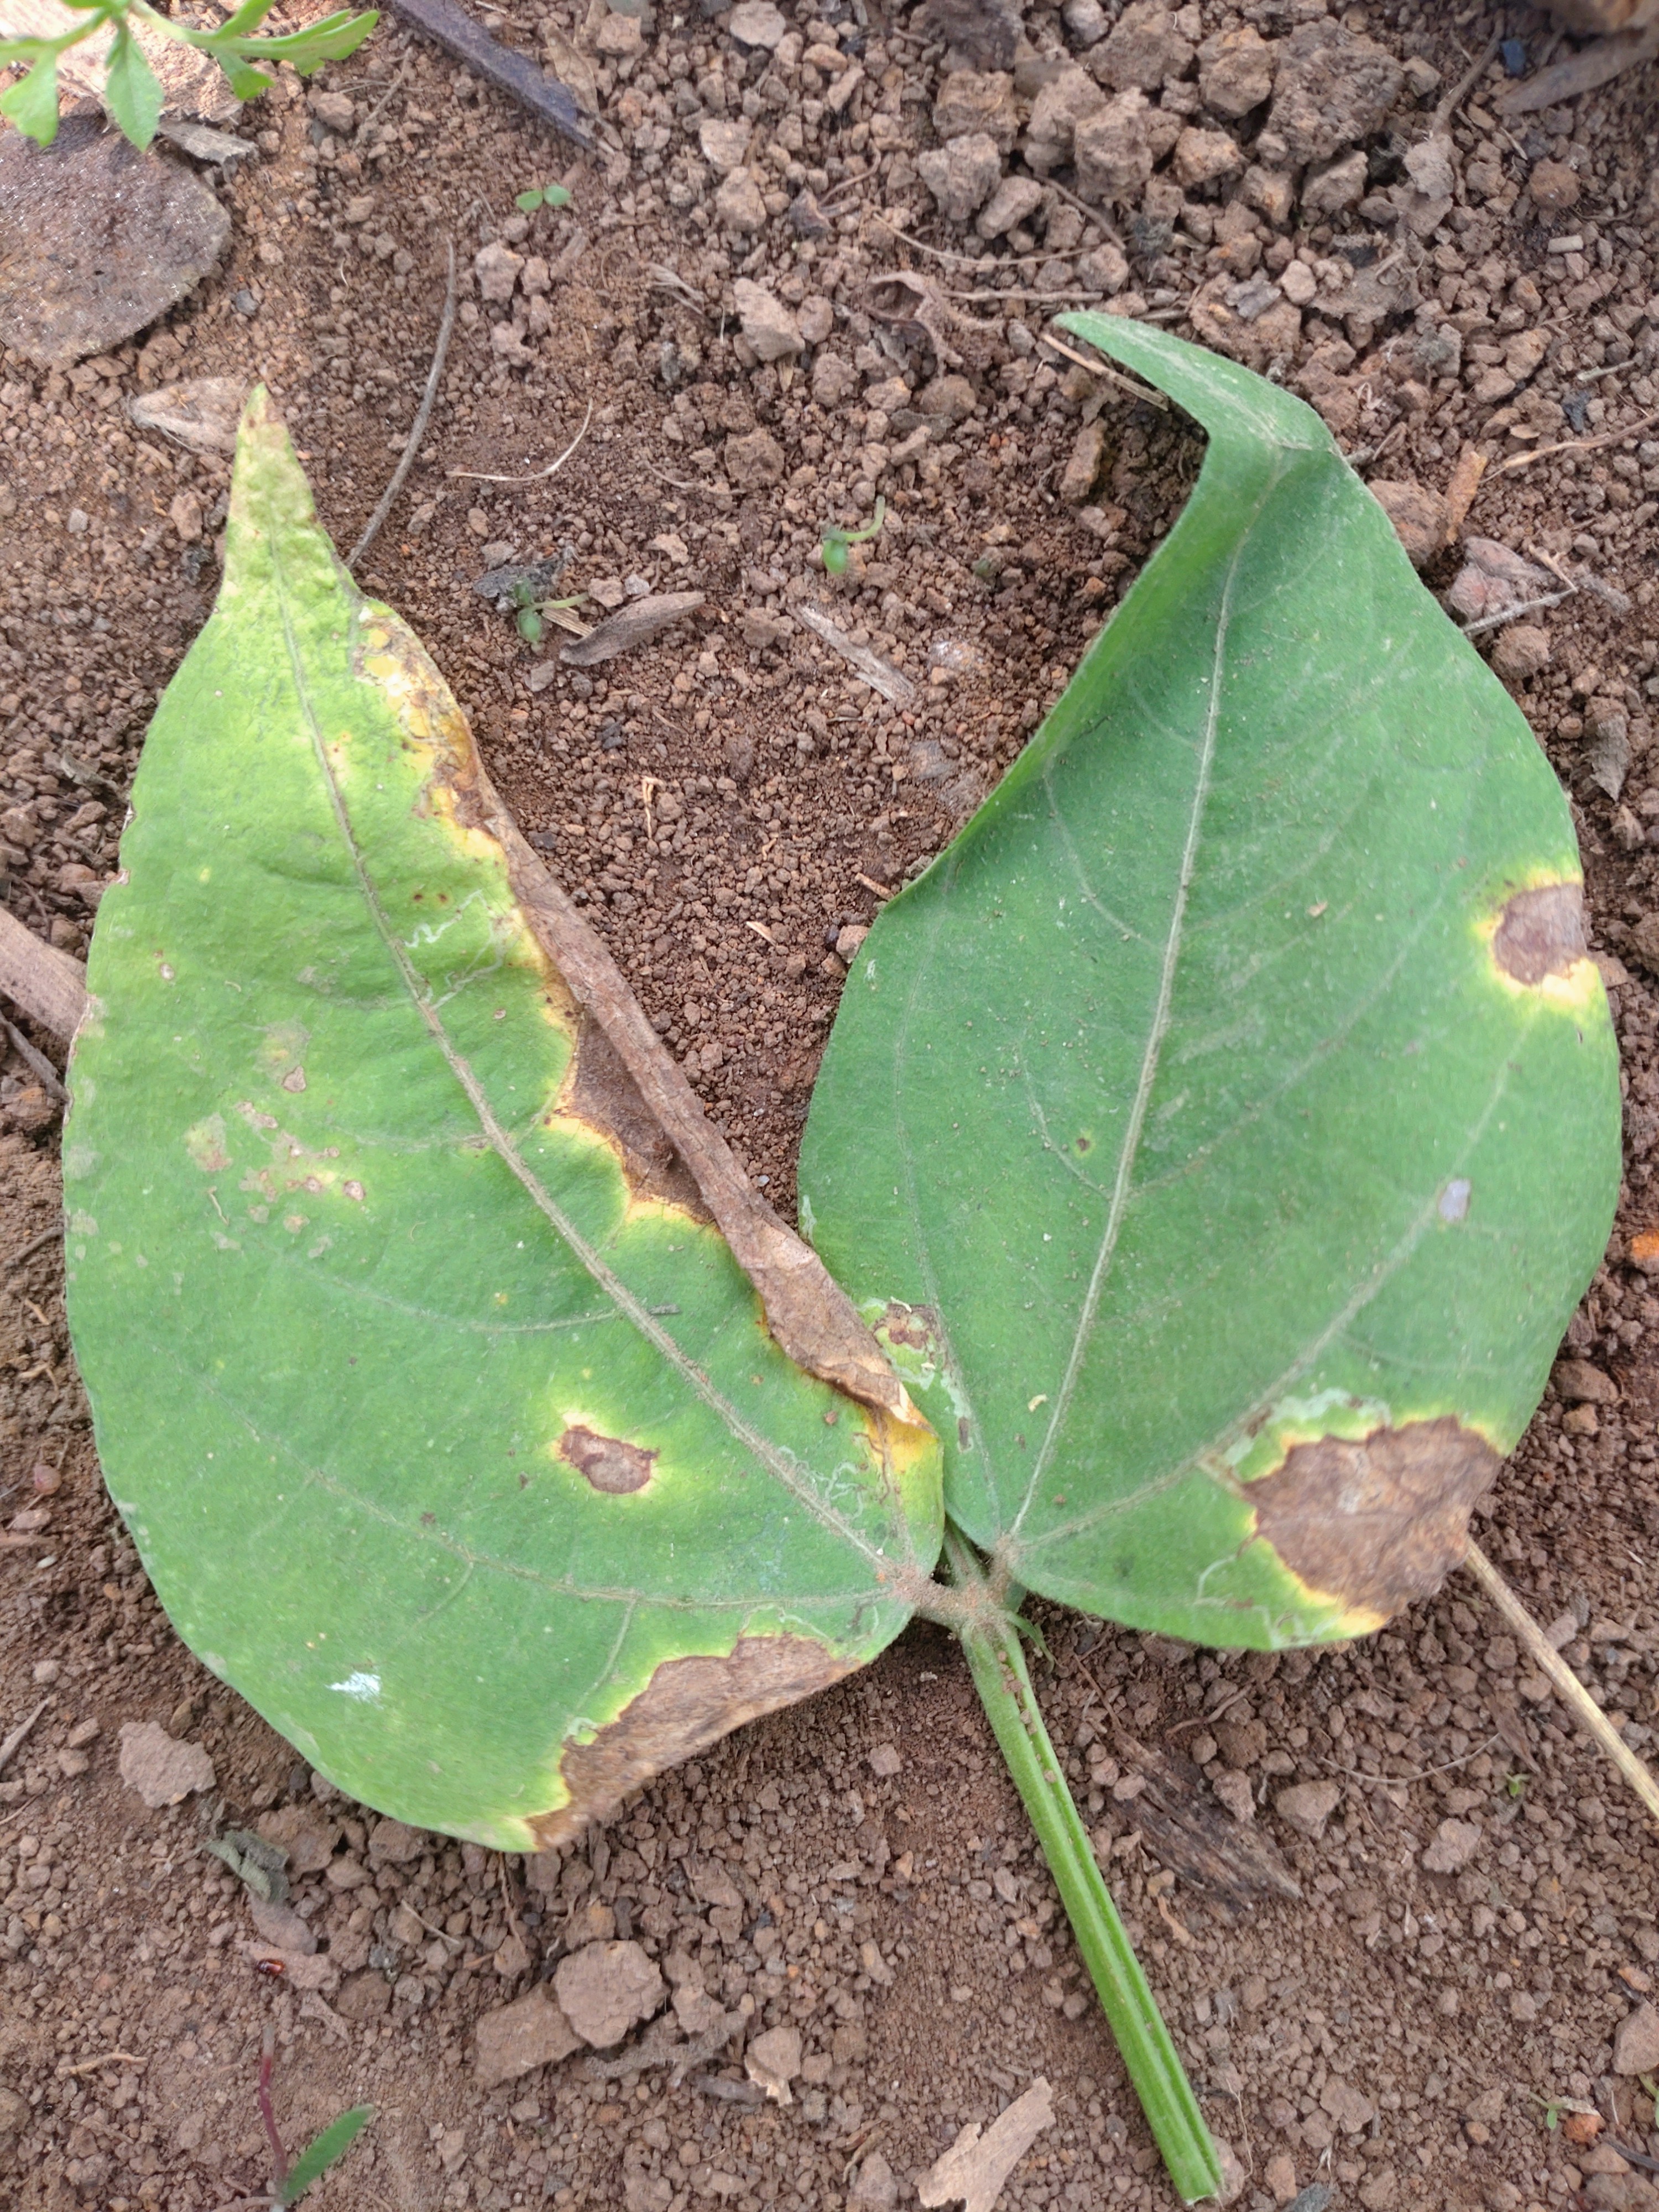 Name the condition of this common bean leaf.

anthracnose
